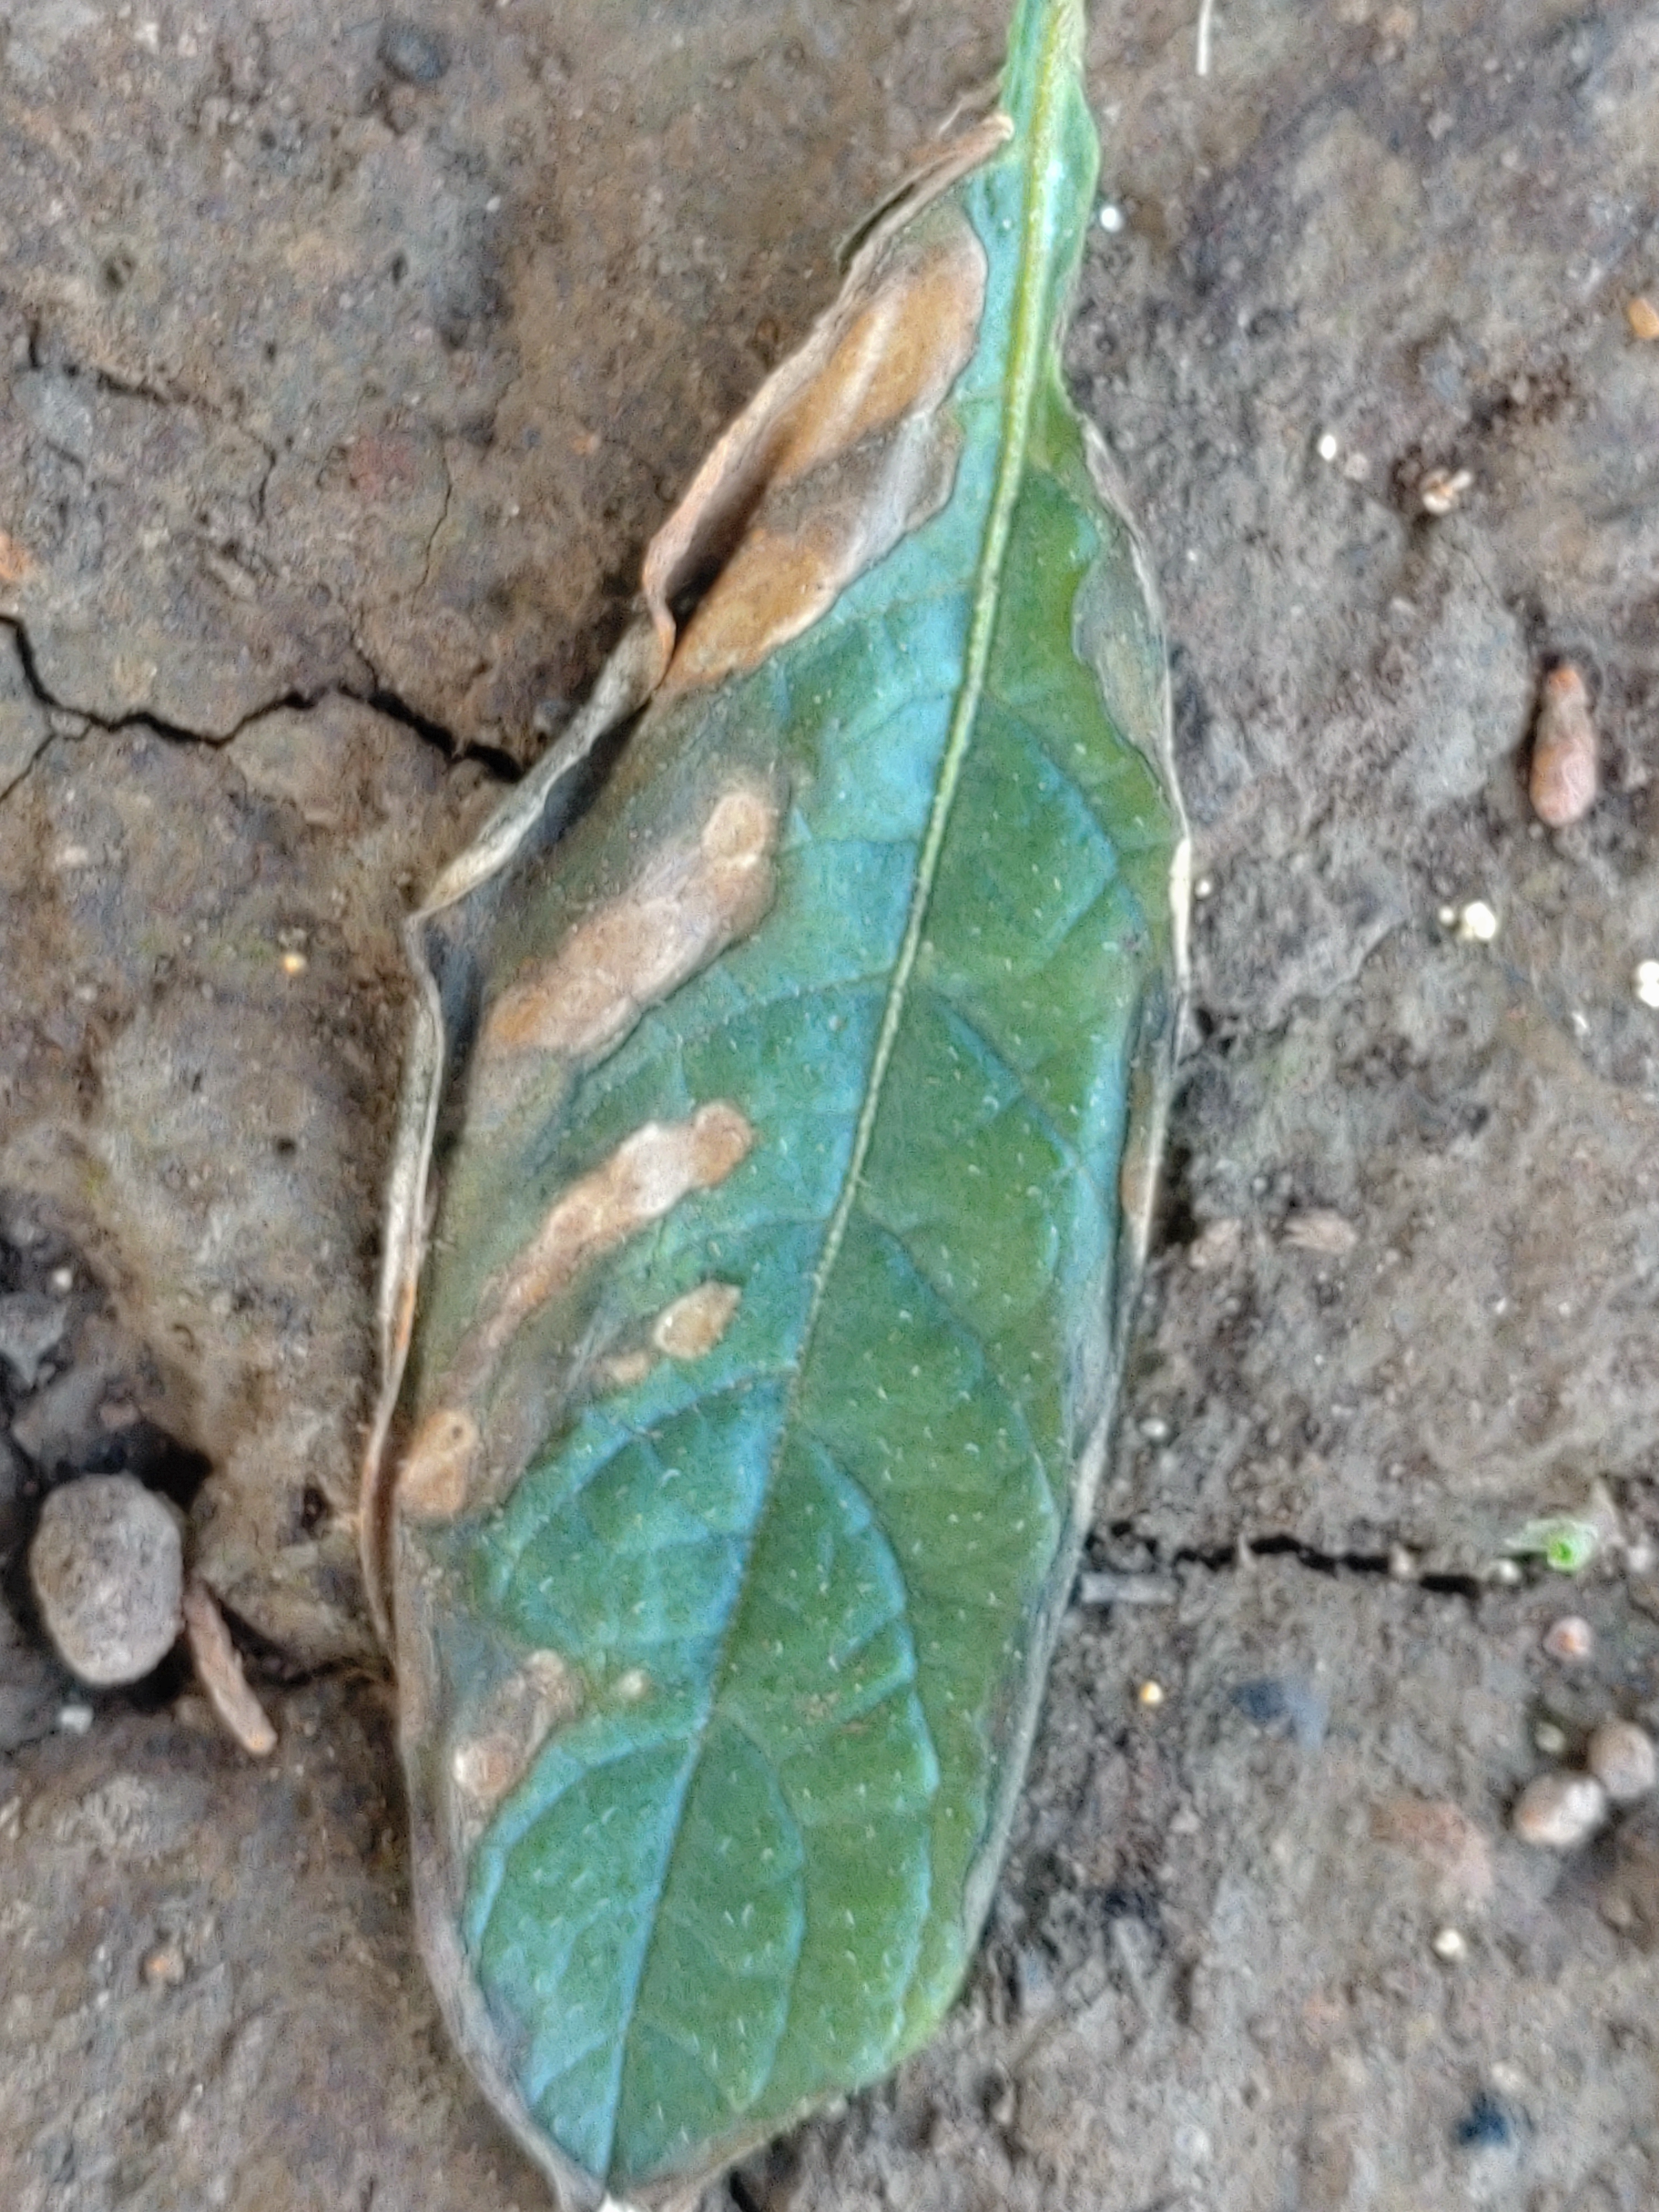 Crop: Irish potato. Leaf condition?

early blight
